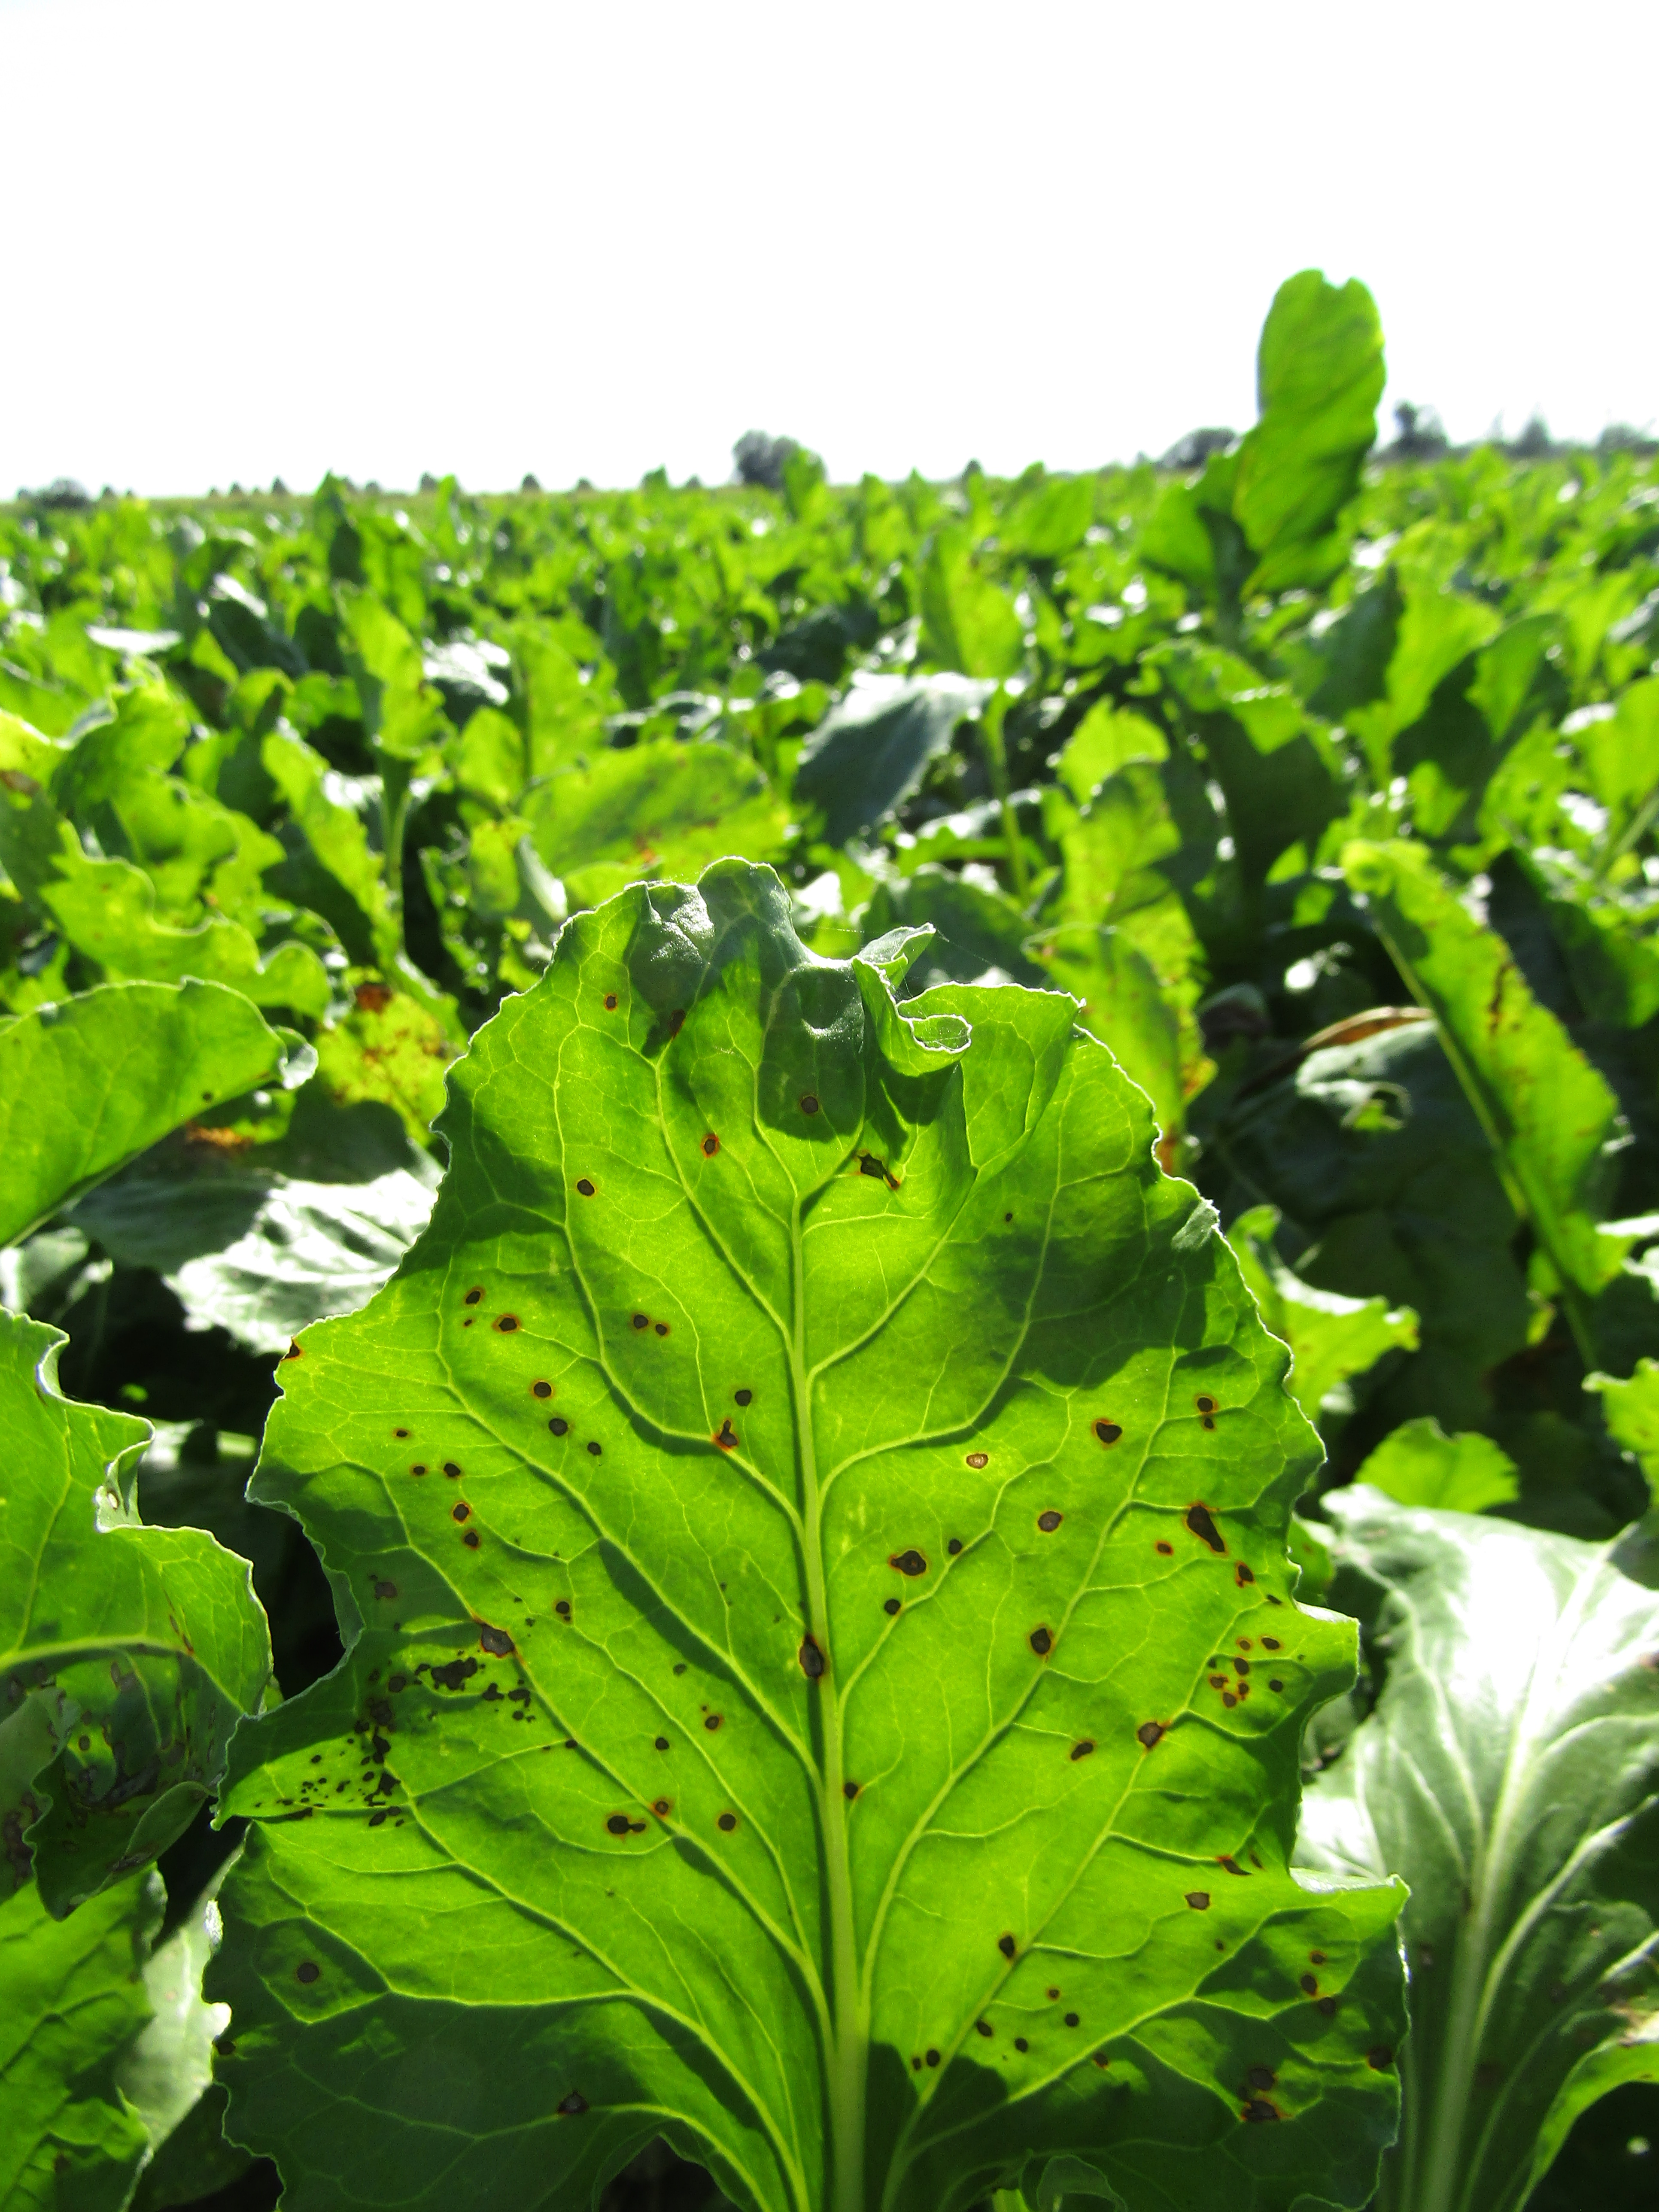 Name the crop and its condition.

beet, cercospora
